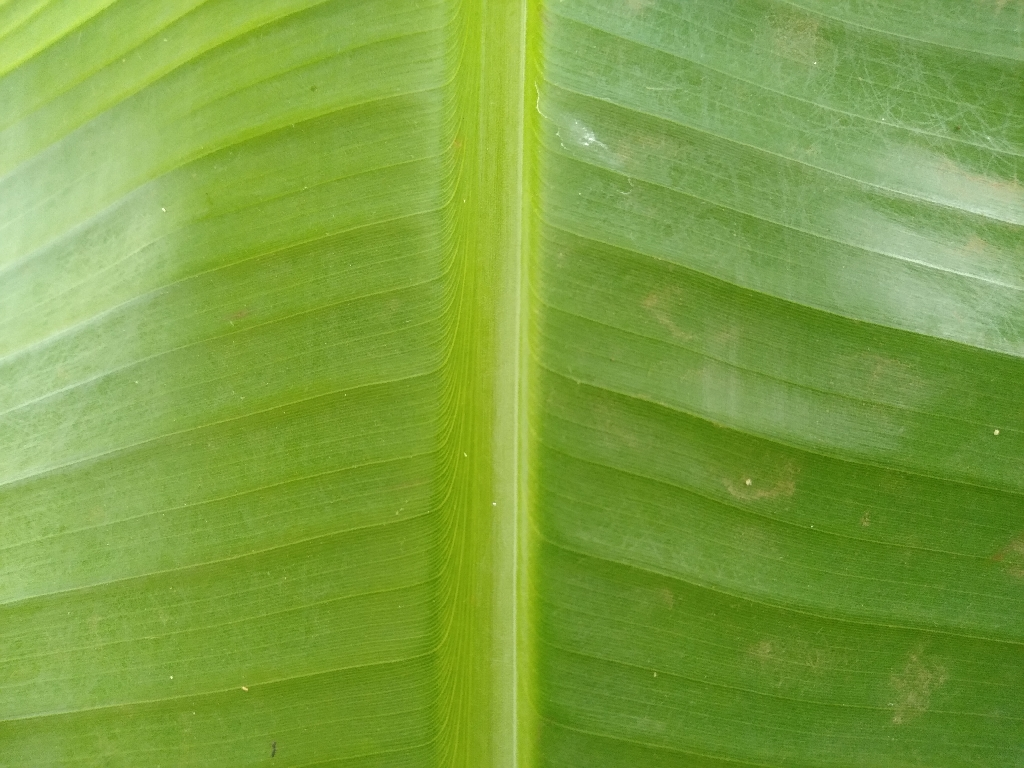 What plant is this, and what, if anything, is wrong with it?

banana, healthy
